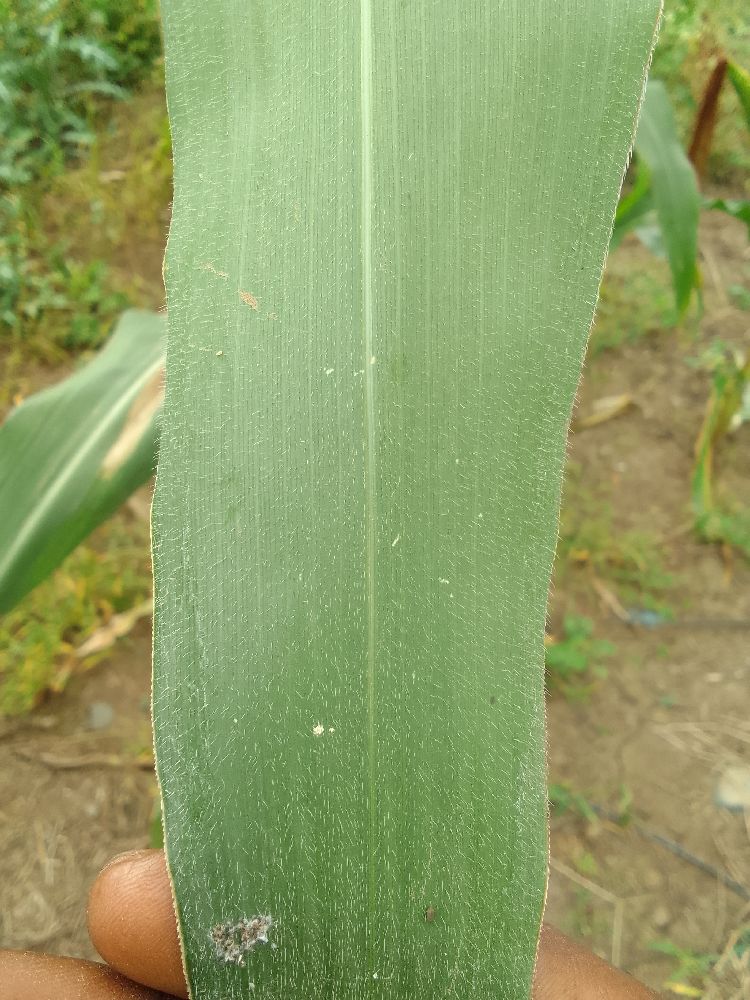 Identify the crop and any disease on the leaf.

maize, healthy
